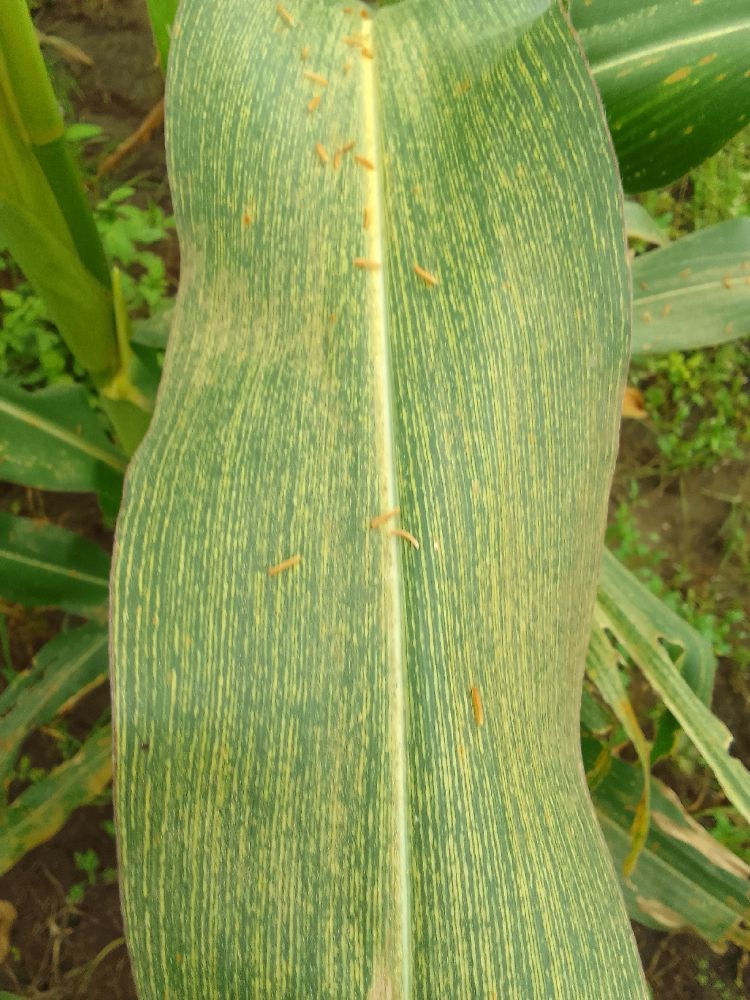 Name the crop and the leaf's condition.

maize, maize streak virus
